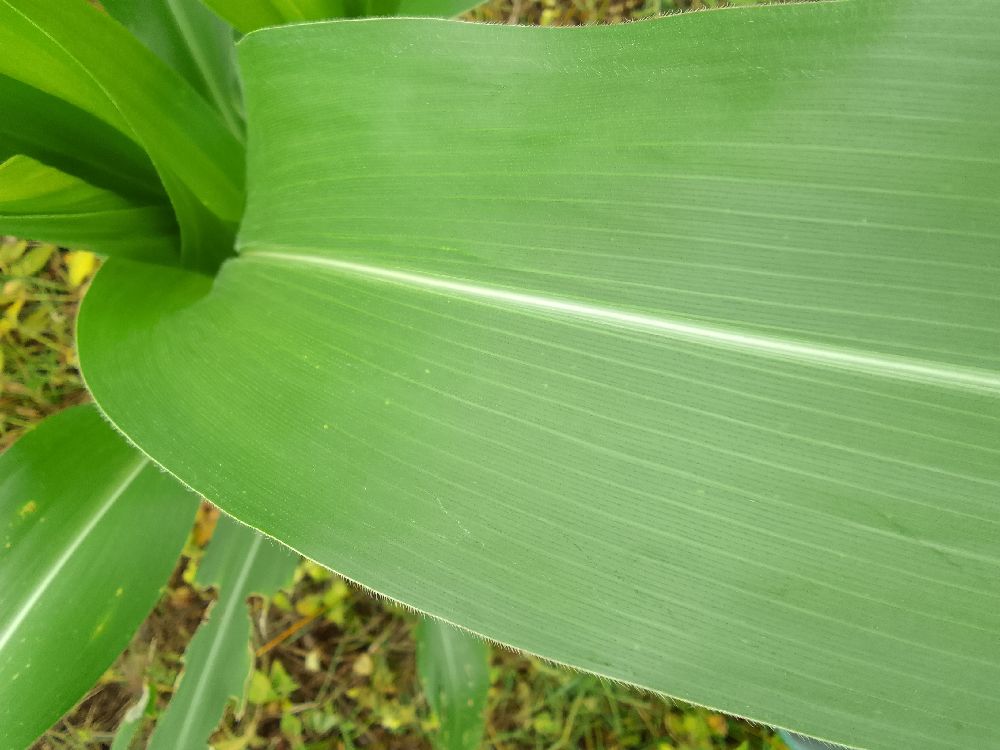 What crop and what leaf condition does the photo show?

maize, healthy
